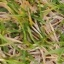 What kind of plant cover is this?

grass
